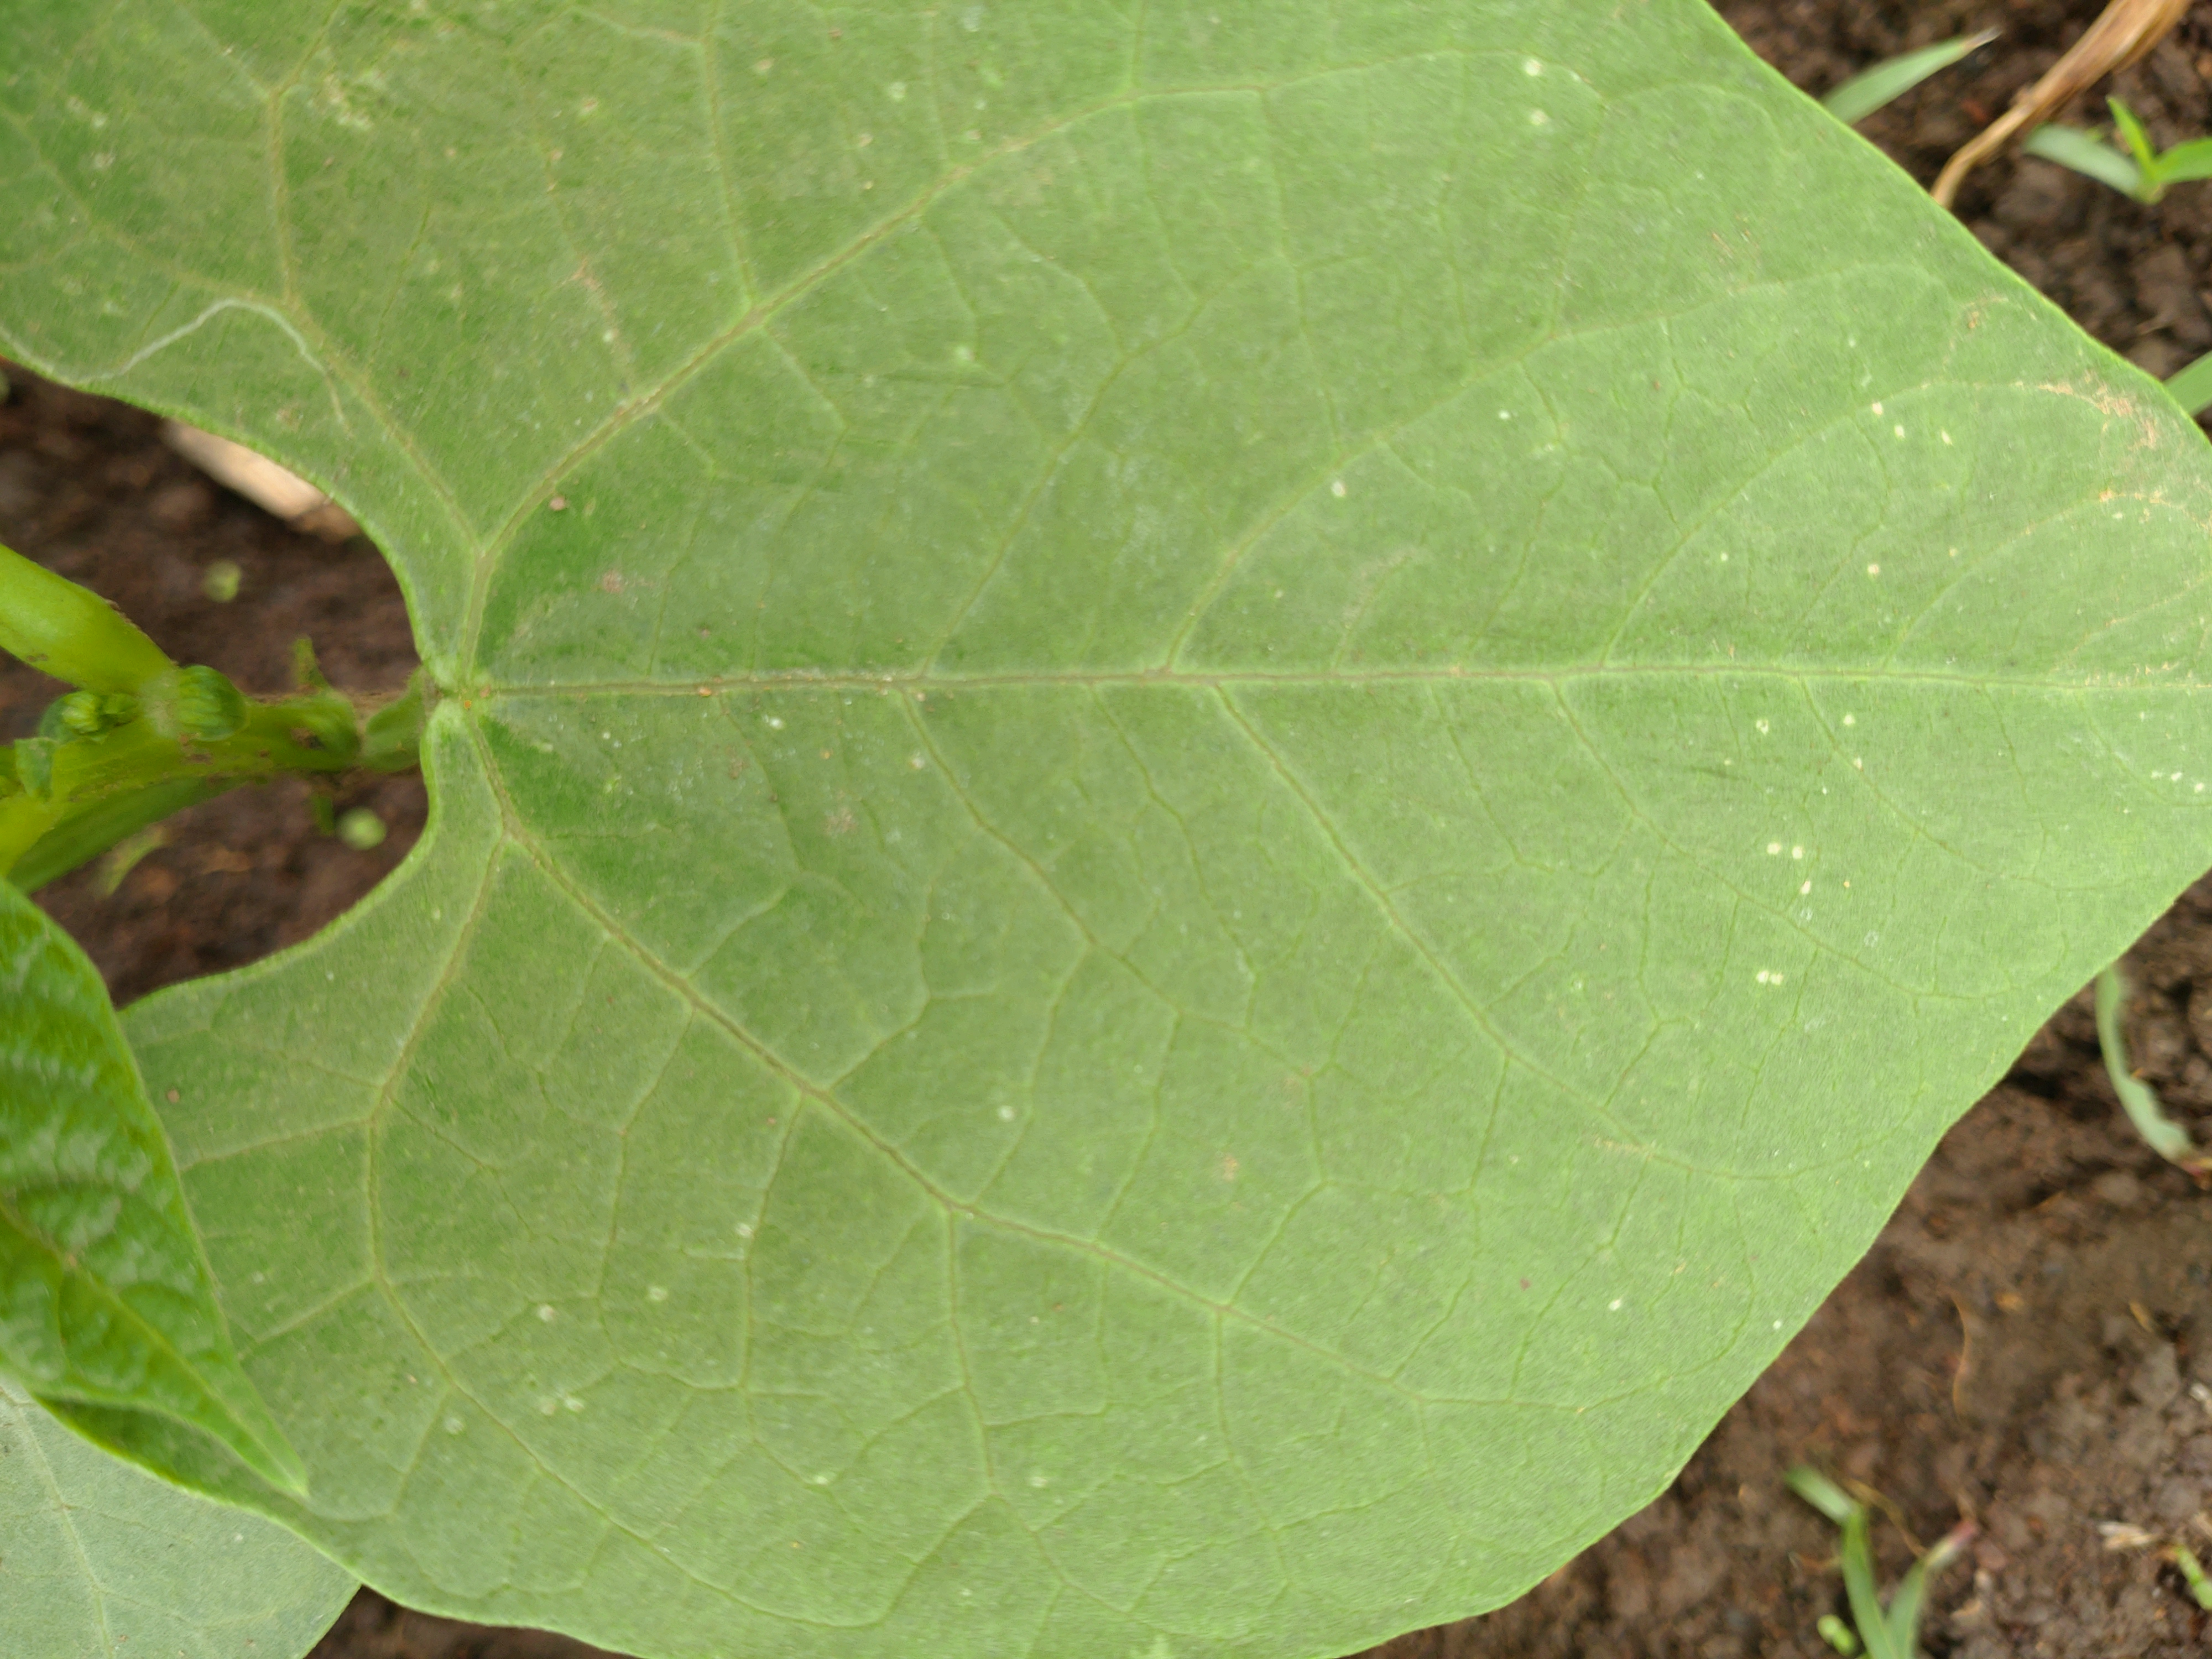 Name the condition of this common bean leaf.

healthy
